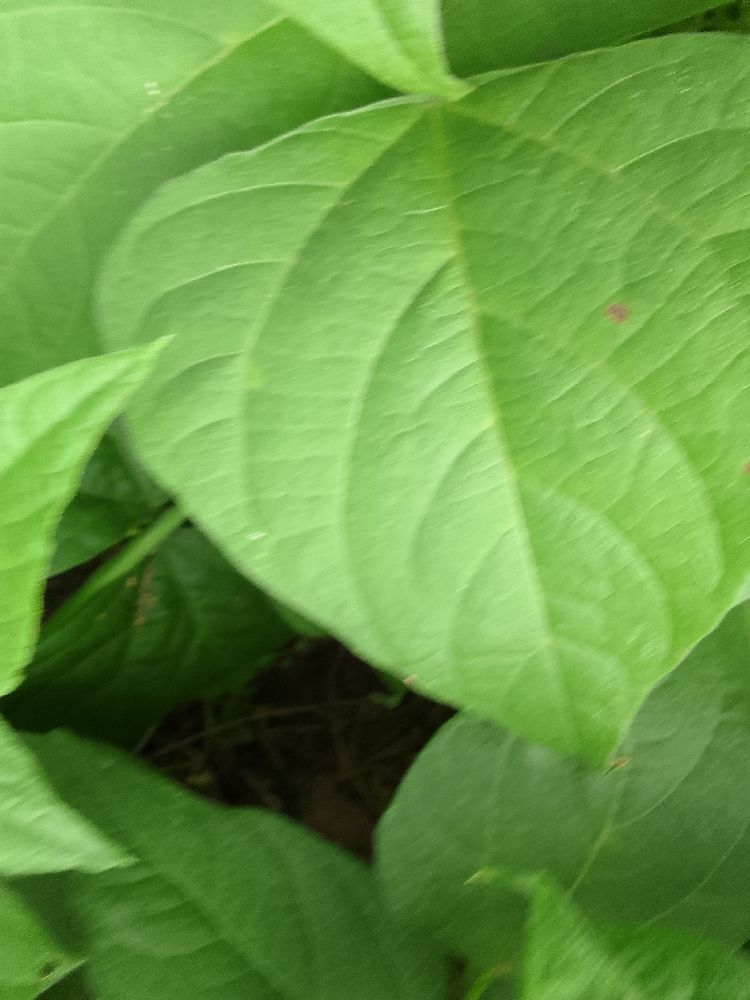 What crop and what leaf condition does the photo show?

common bean, healthy
